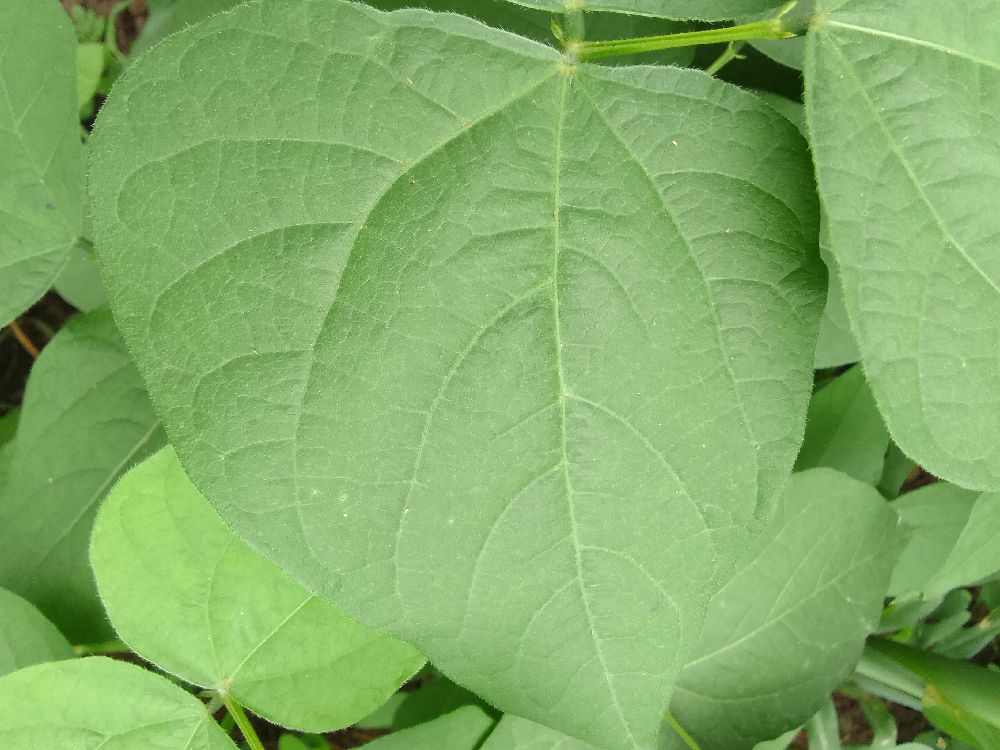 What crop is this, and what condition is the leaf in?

common bean, healthy
